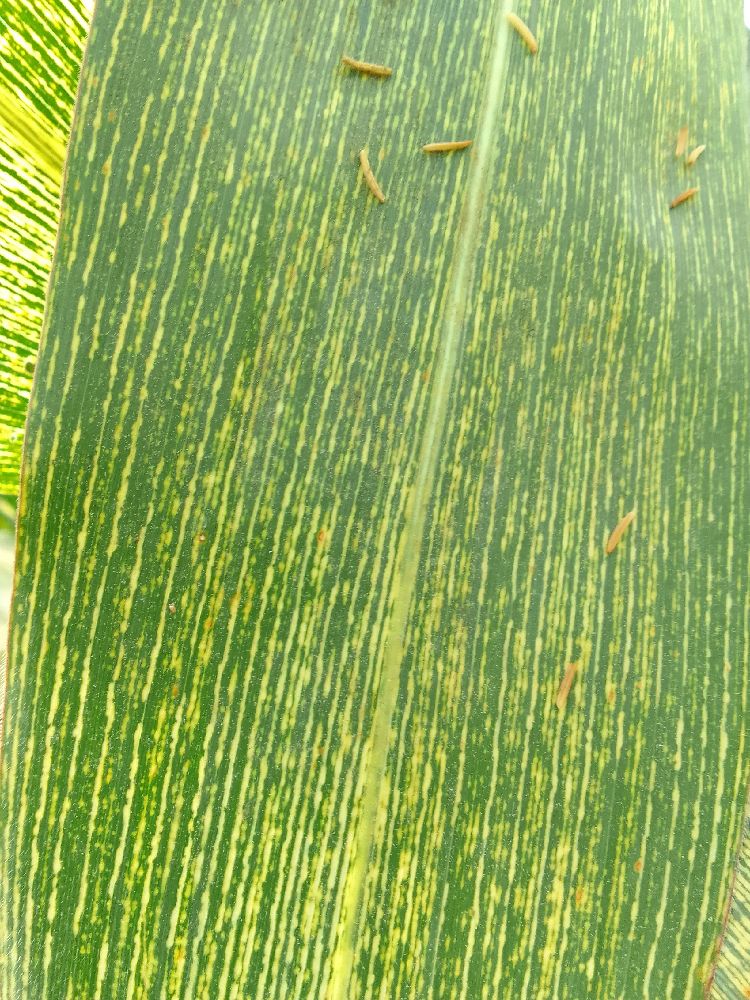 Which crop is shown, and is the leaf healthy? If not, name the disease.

maize, maize streak virus
